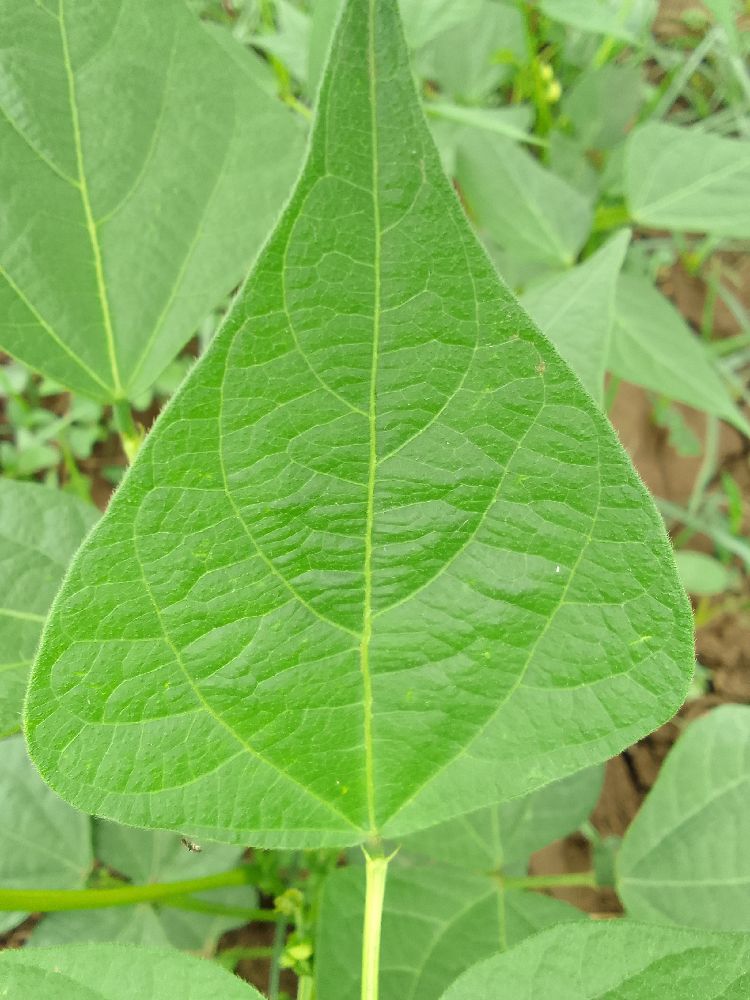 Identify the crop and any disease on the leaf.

common bean, healthy
